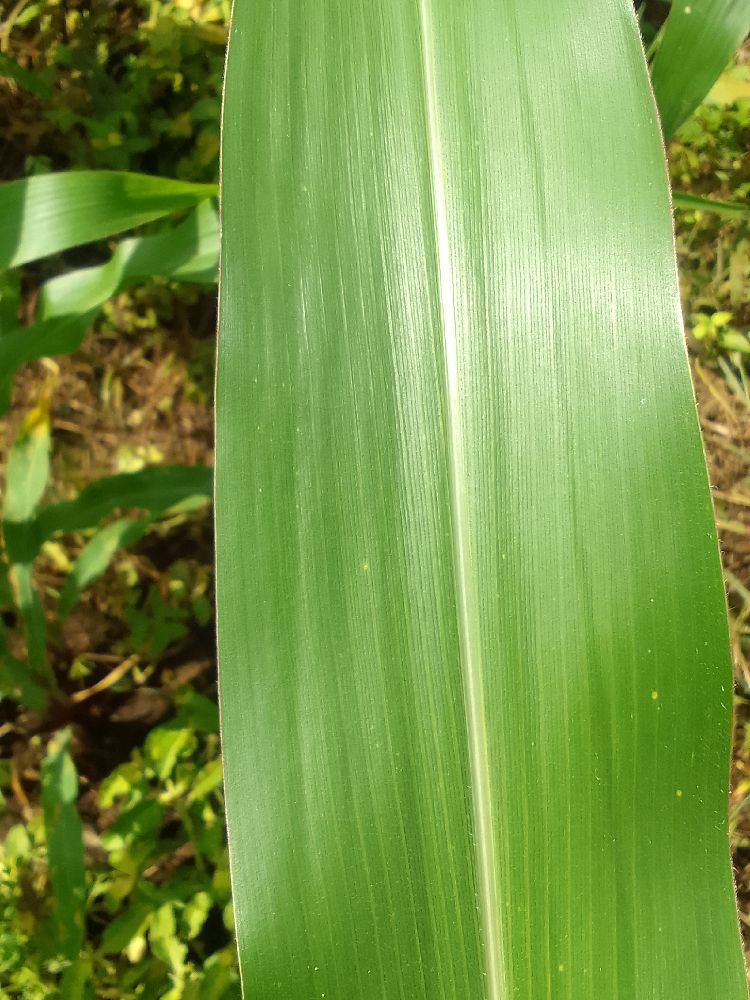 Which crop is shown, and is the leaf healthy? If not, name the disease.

maize, healthy
